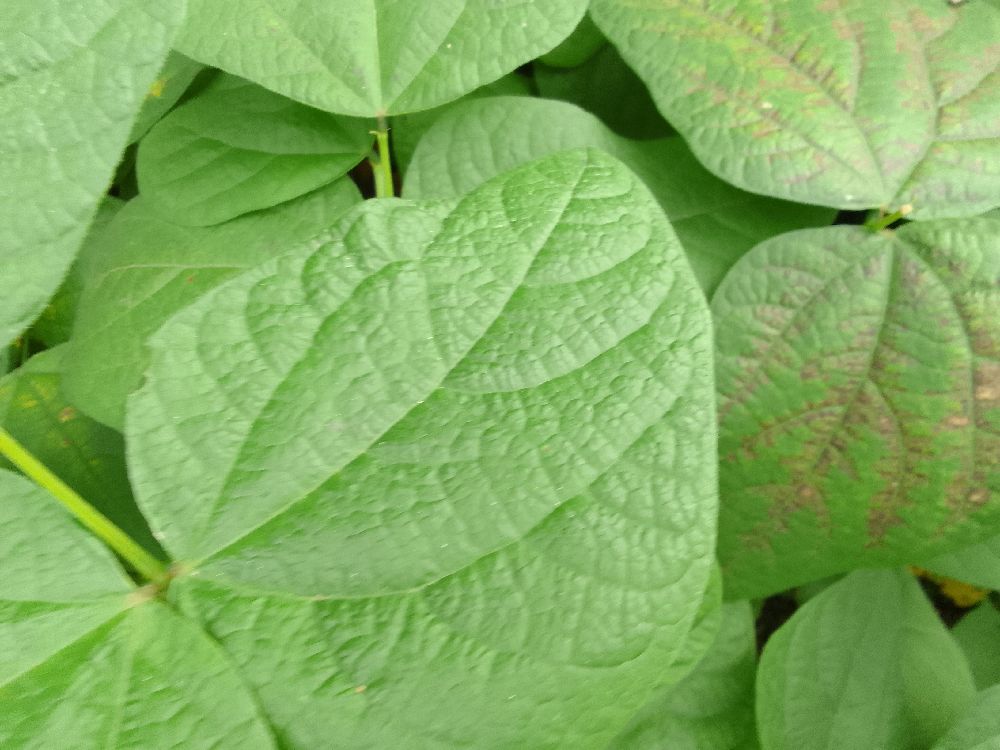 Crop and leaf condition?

common bean, healthy
